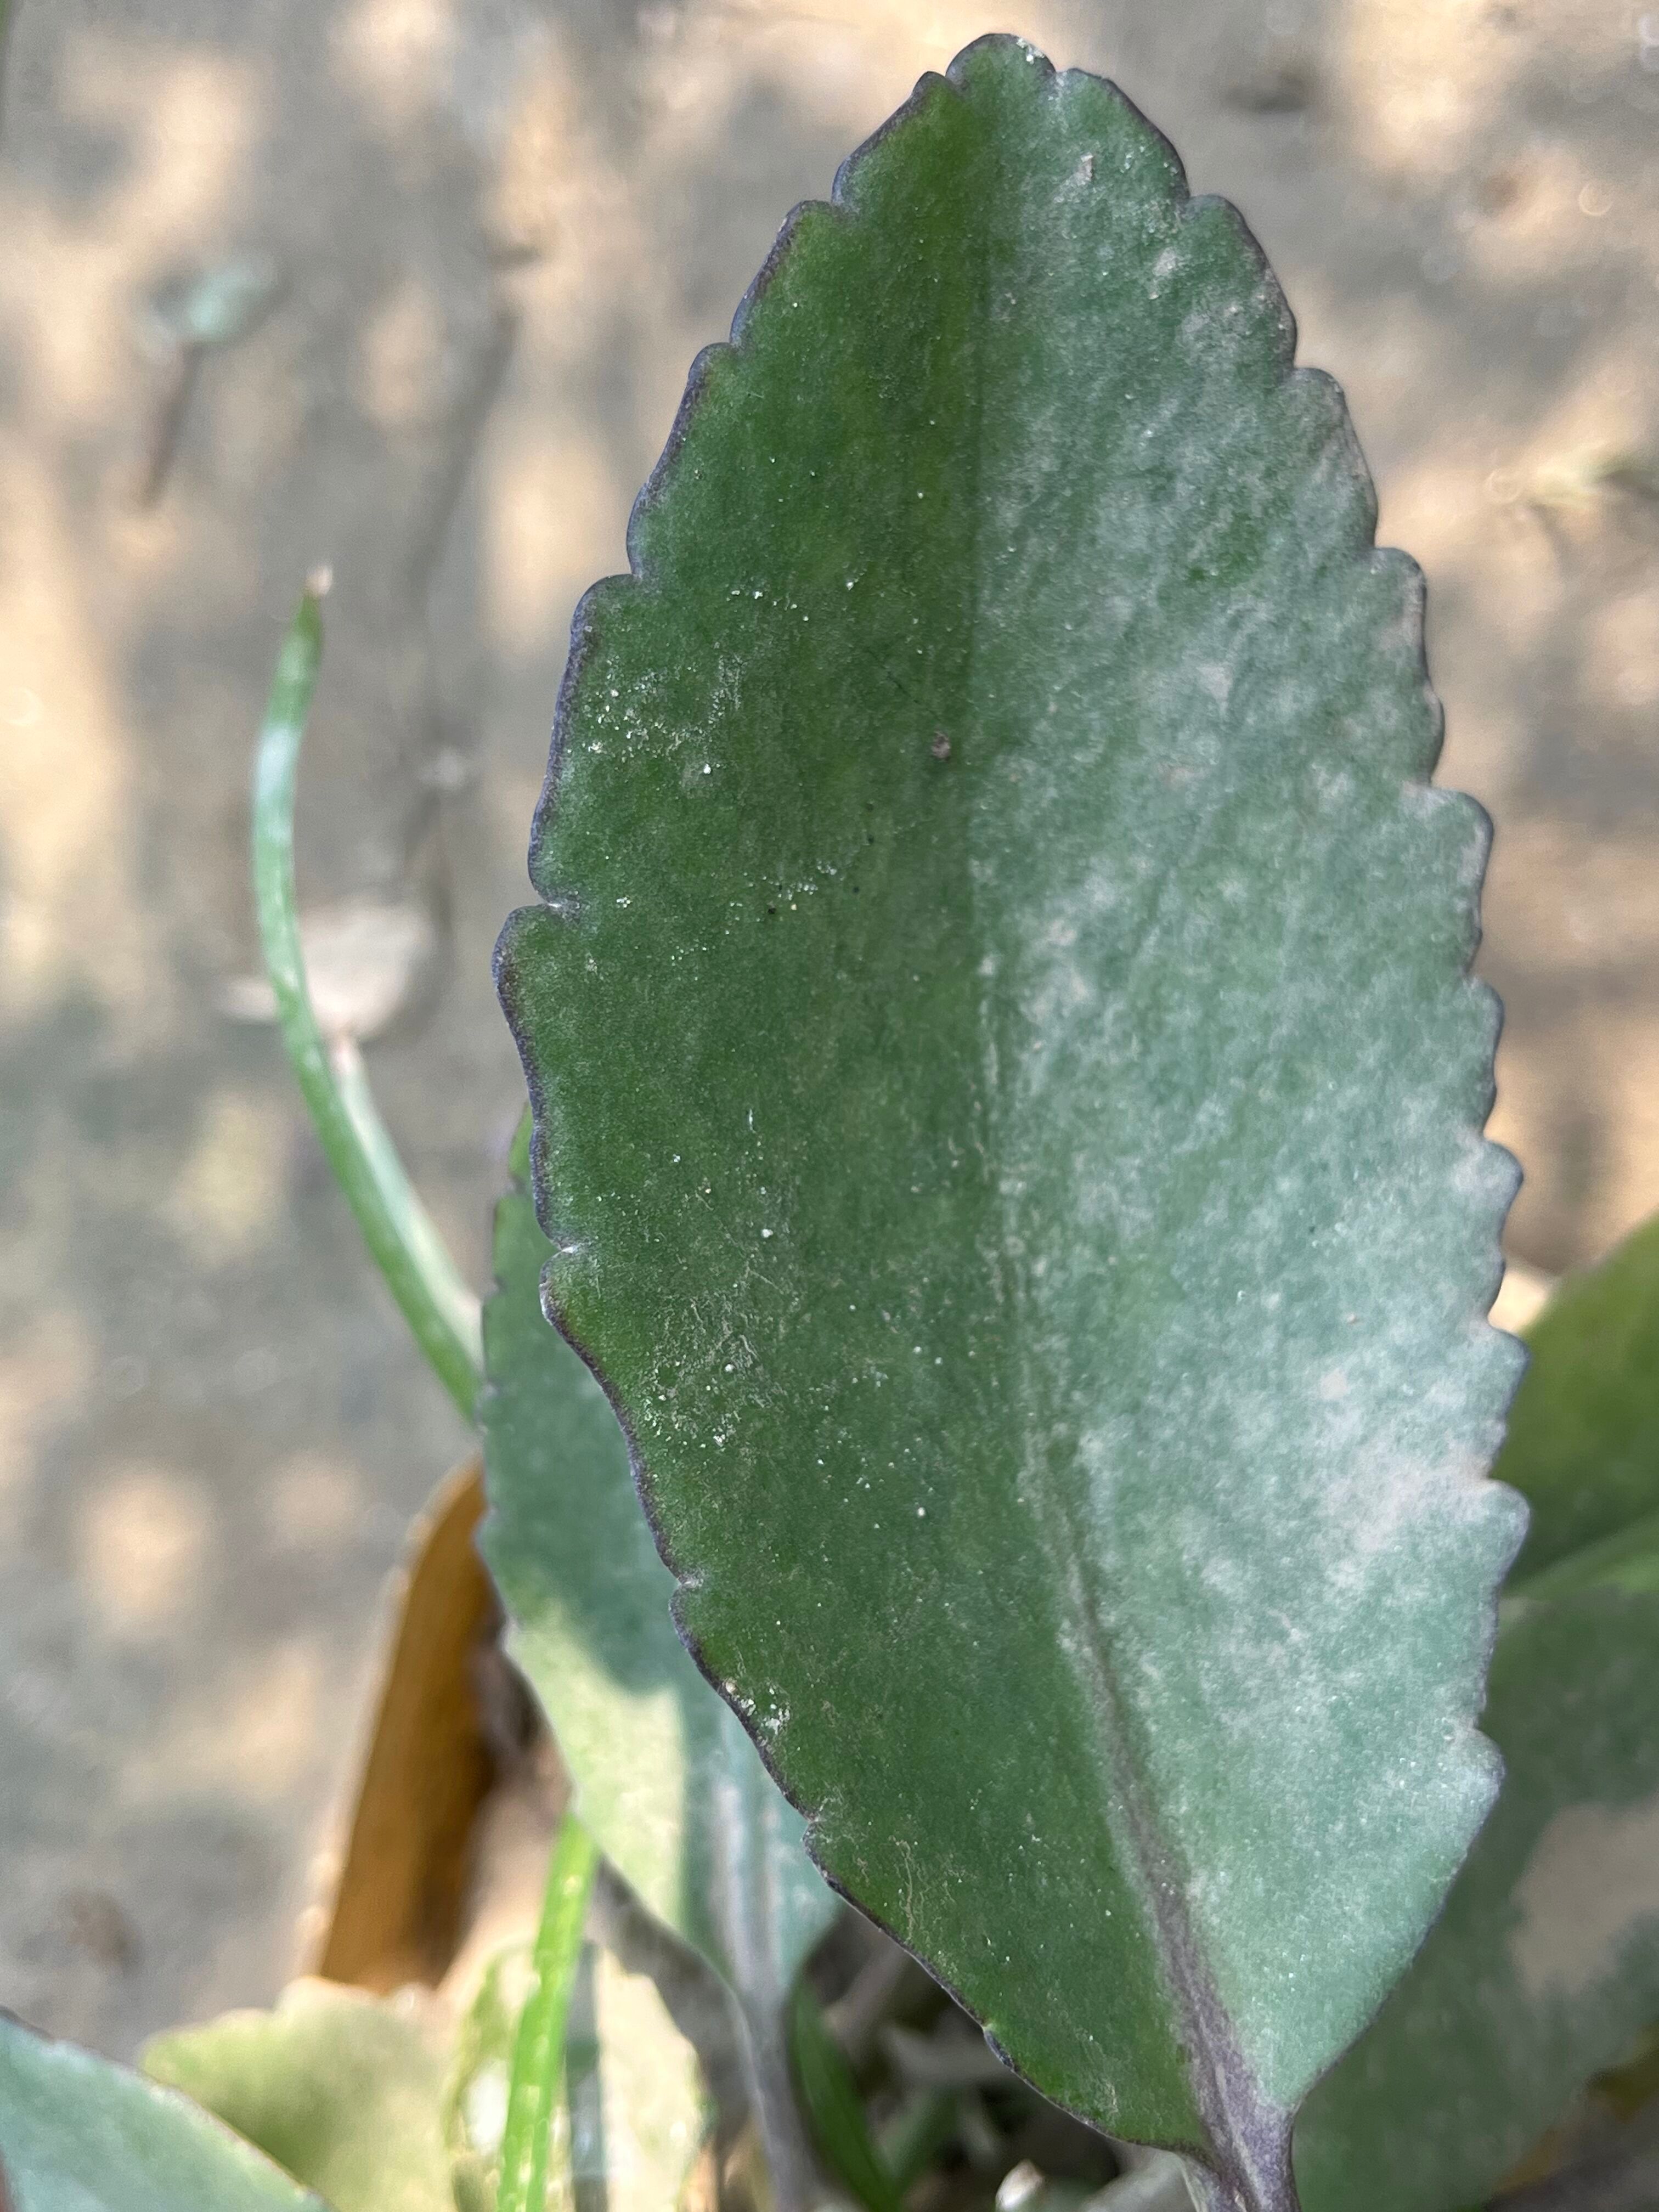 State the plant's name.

pathorkuci
